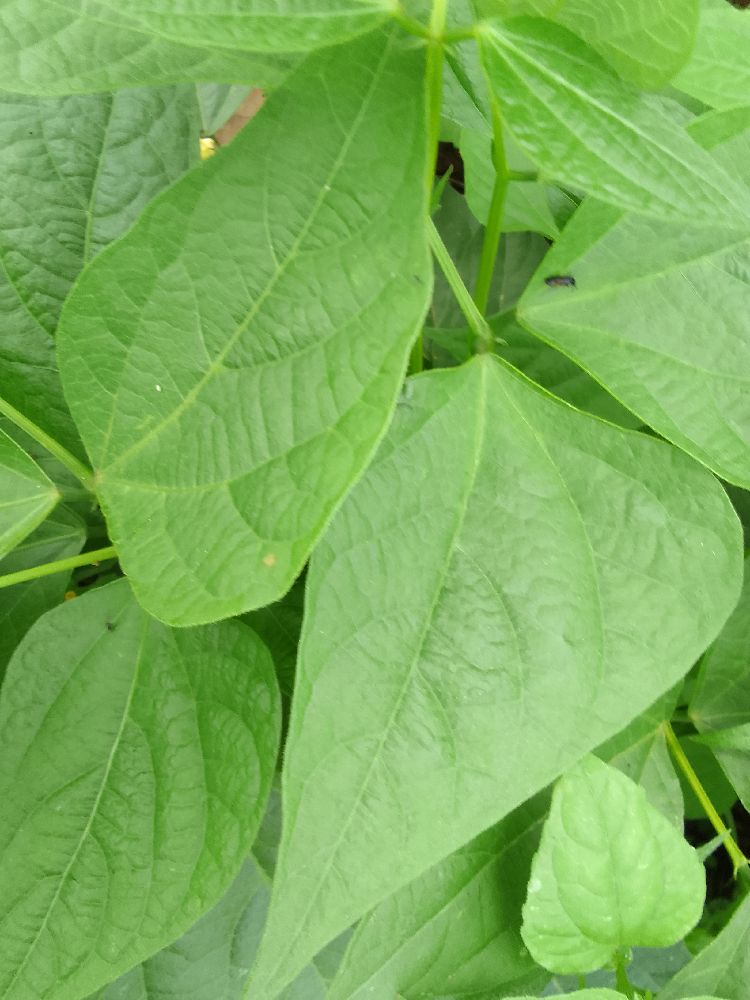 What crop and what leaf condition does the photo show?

common bean, healthy
